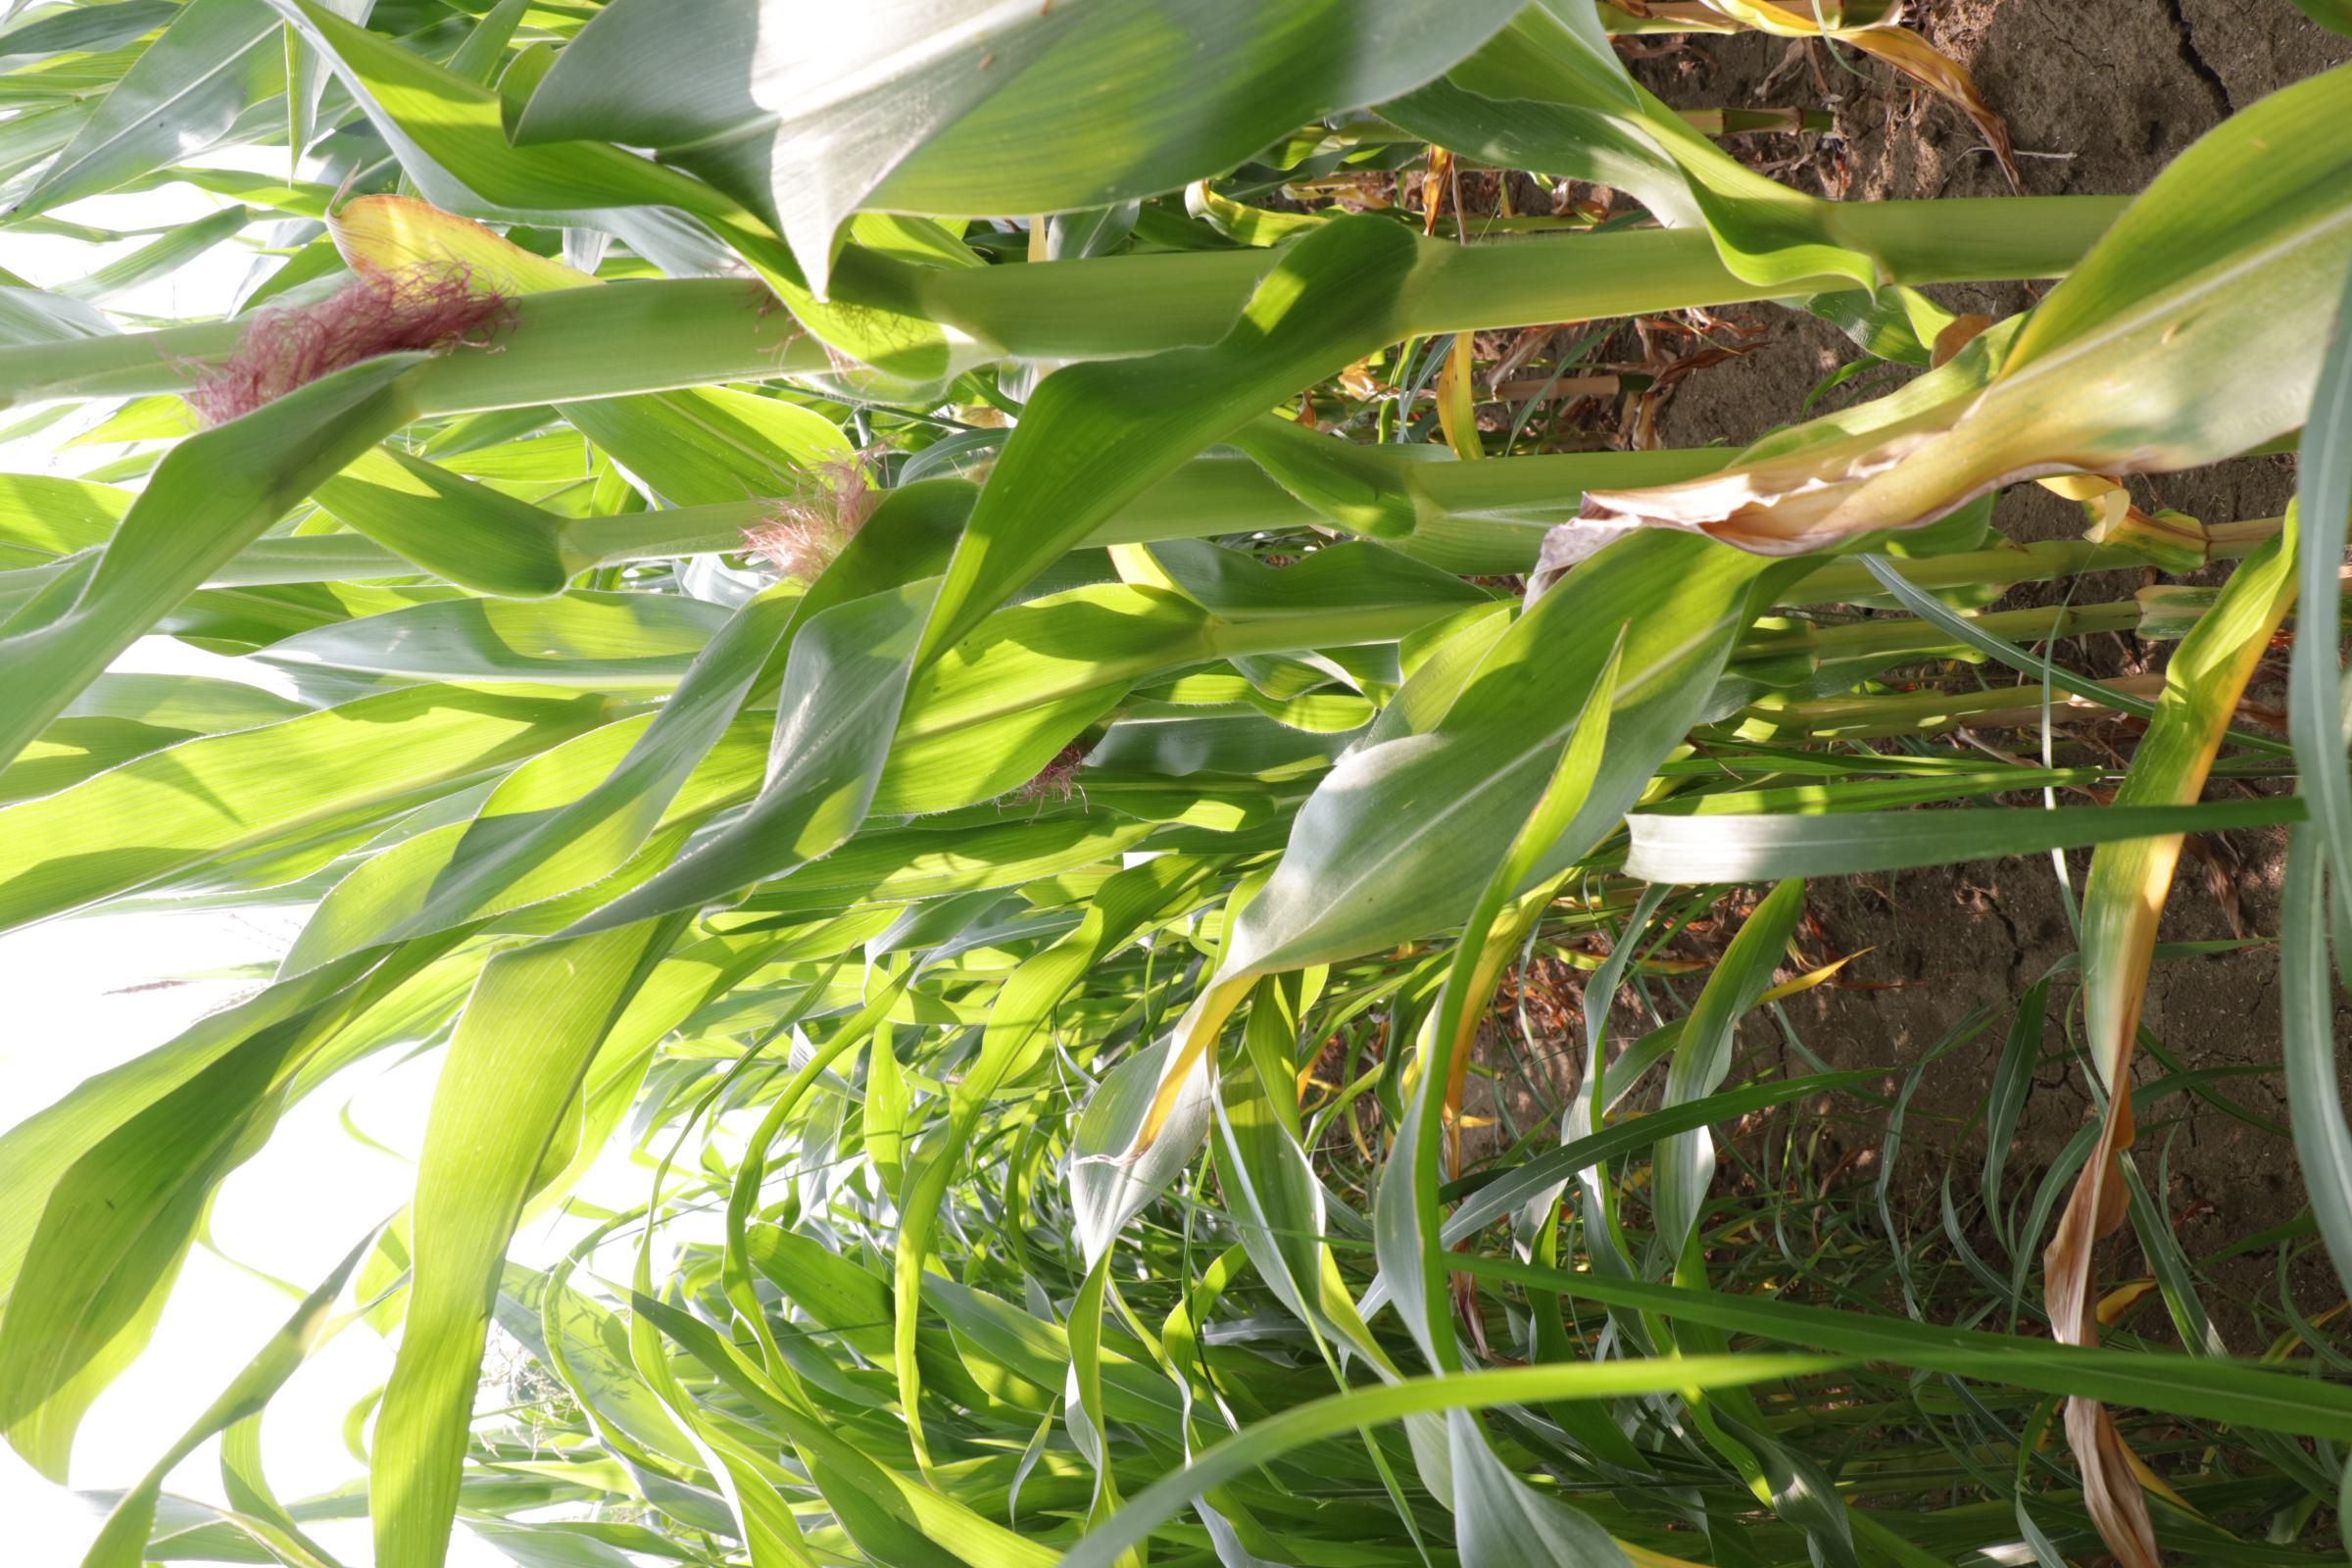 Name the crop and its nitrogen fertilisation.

maize, full nitrogen fertilisation
